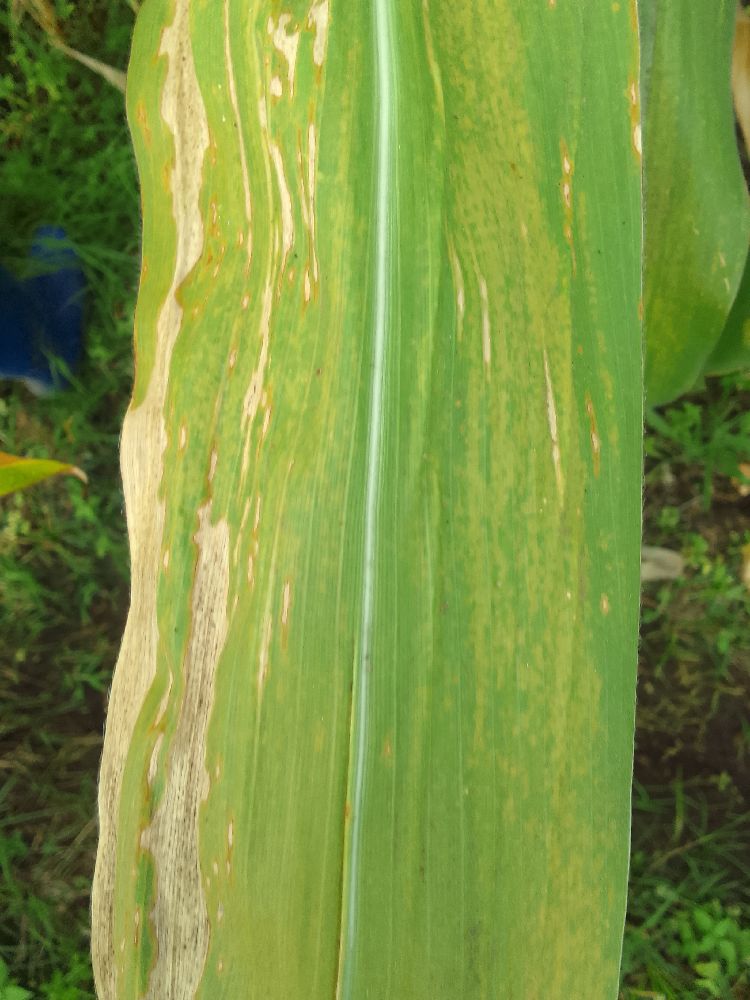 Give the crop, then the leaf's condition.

maize, maize lethal necrosis
